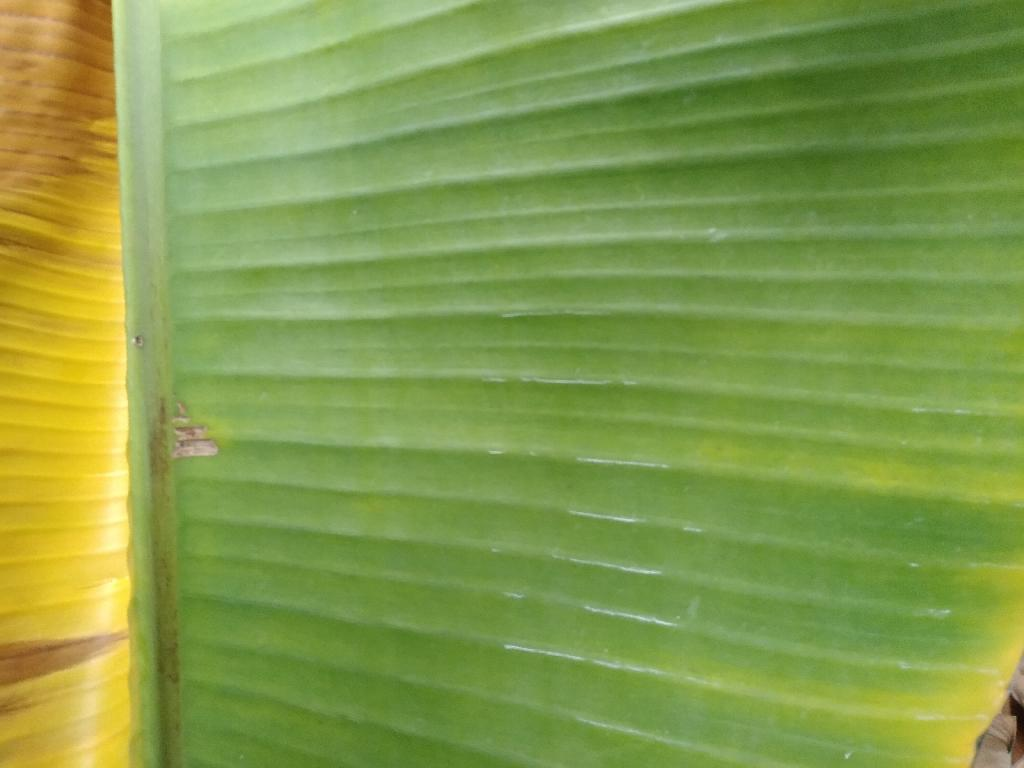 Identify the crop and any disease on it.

banana, fusarium wilt race 1
